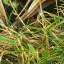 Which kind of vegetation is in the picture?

grass
